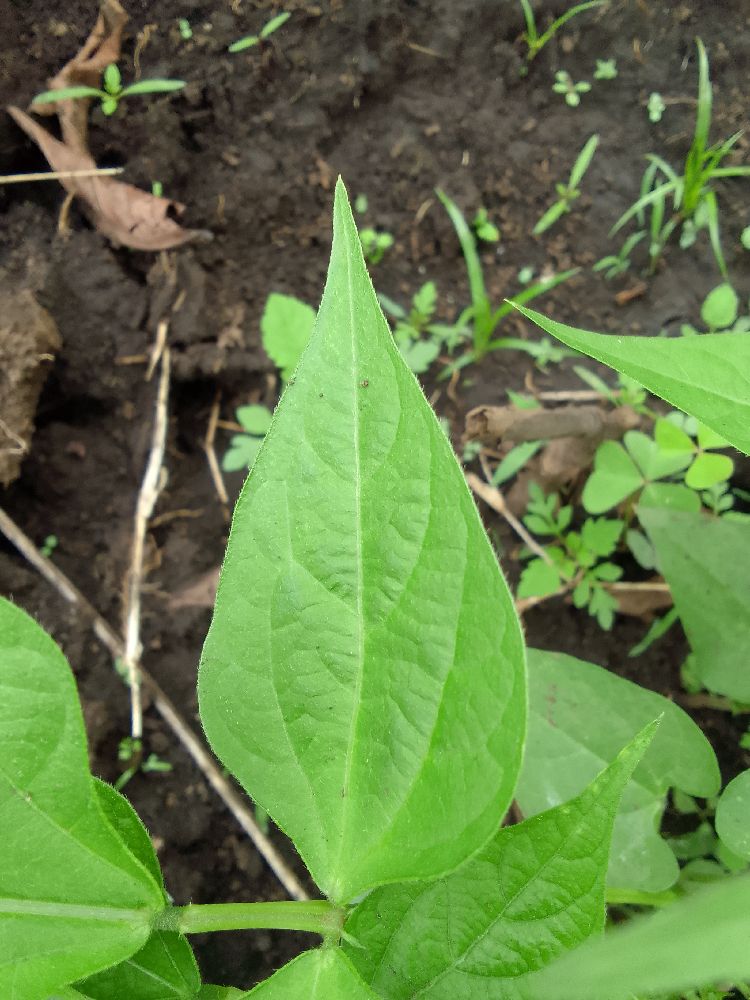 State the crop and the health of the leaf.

common bean, healthy
